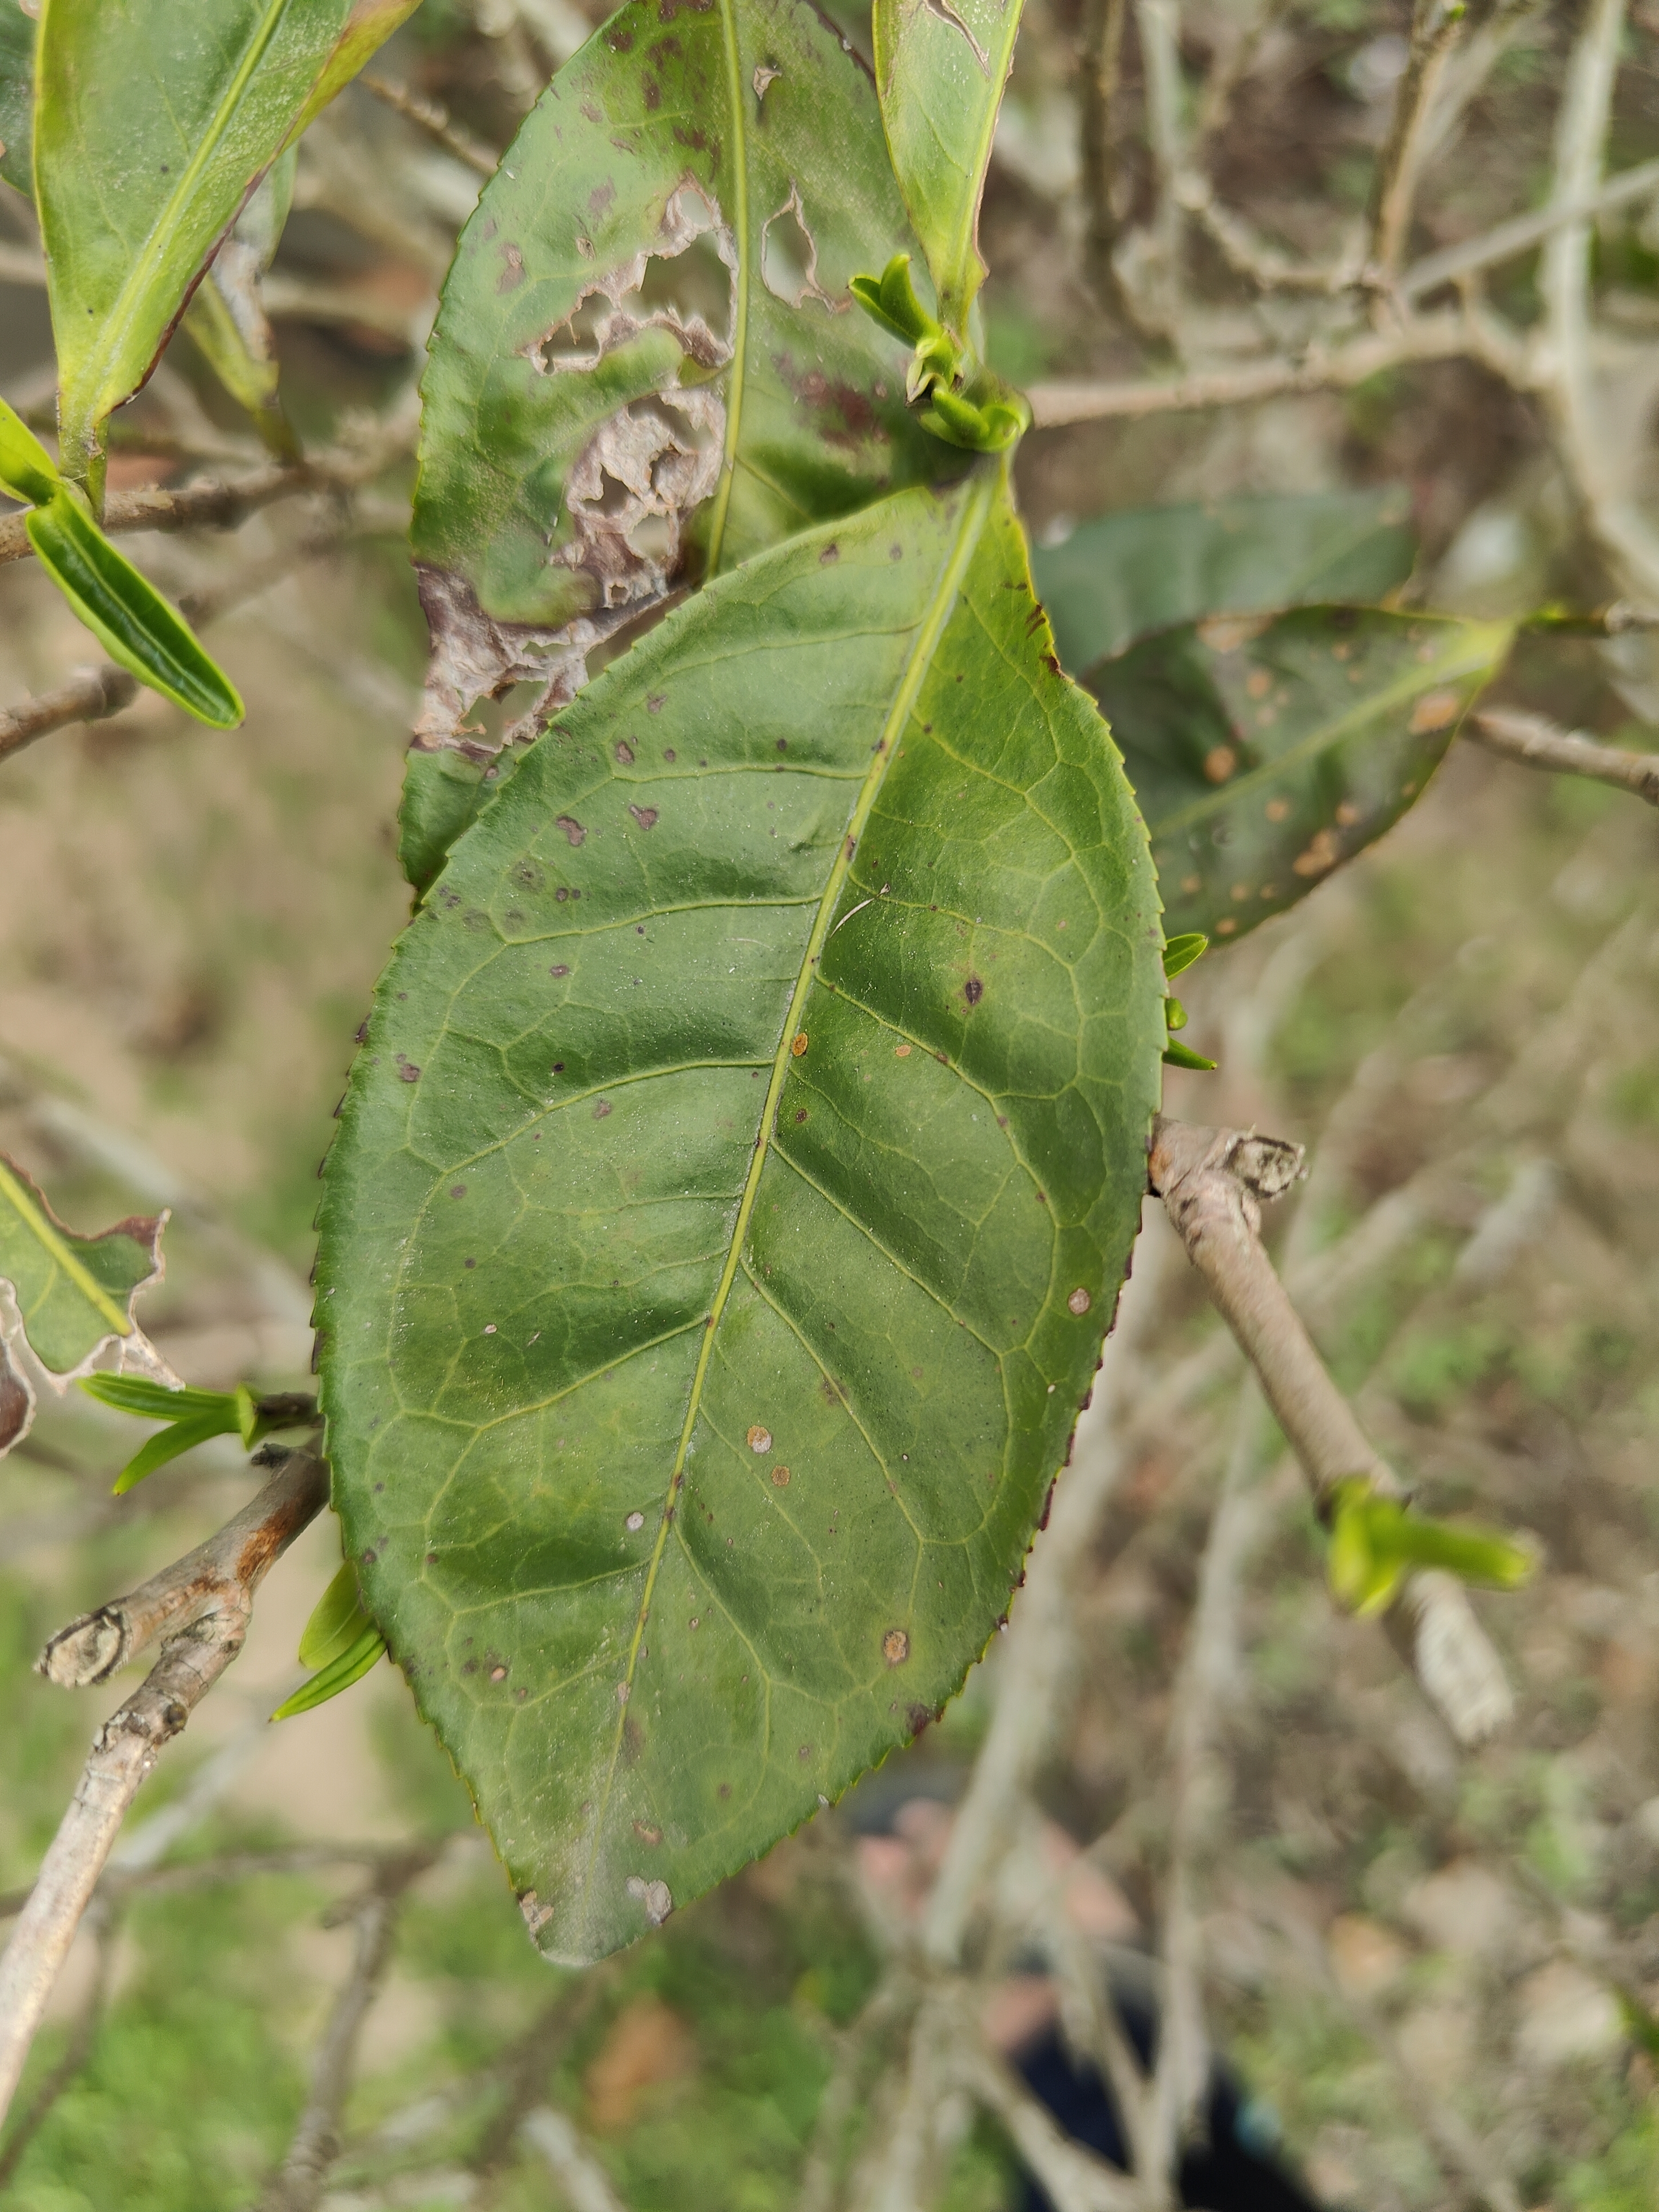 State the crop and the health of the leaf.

tea, red rust
